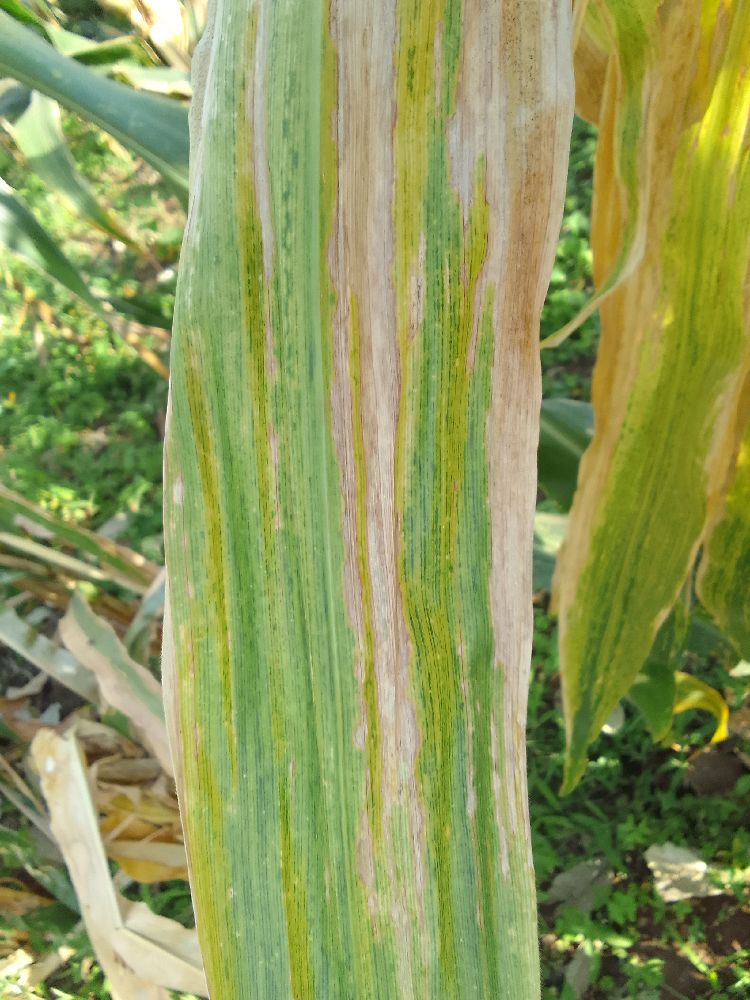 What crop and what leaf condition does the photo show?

maize, maize lethal necrosis
